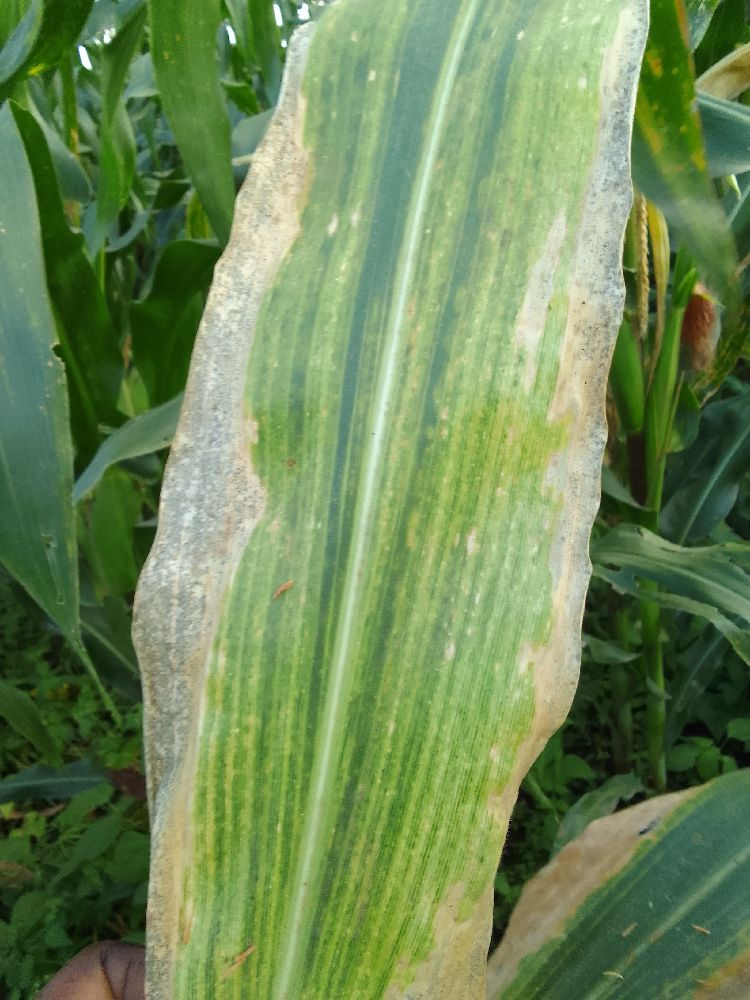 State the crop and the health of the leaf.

maize, maize lethal necrosis
